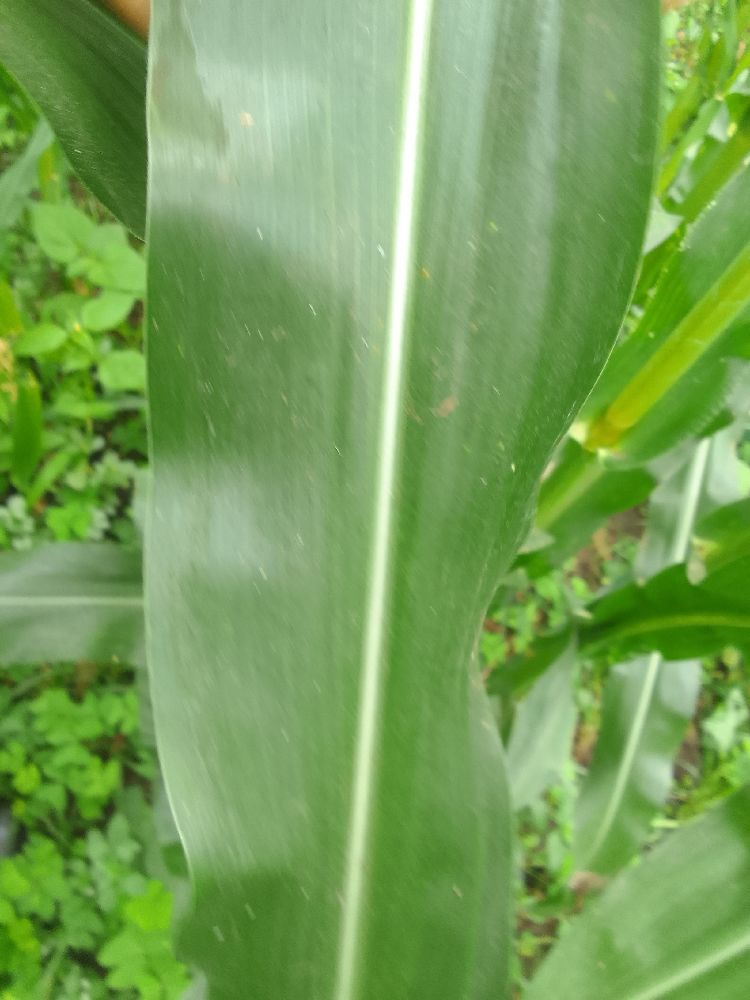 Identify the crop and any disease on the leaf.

maize, healthy
